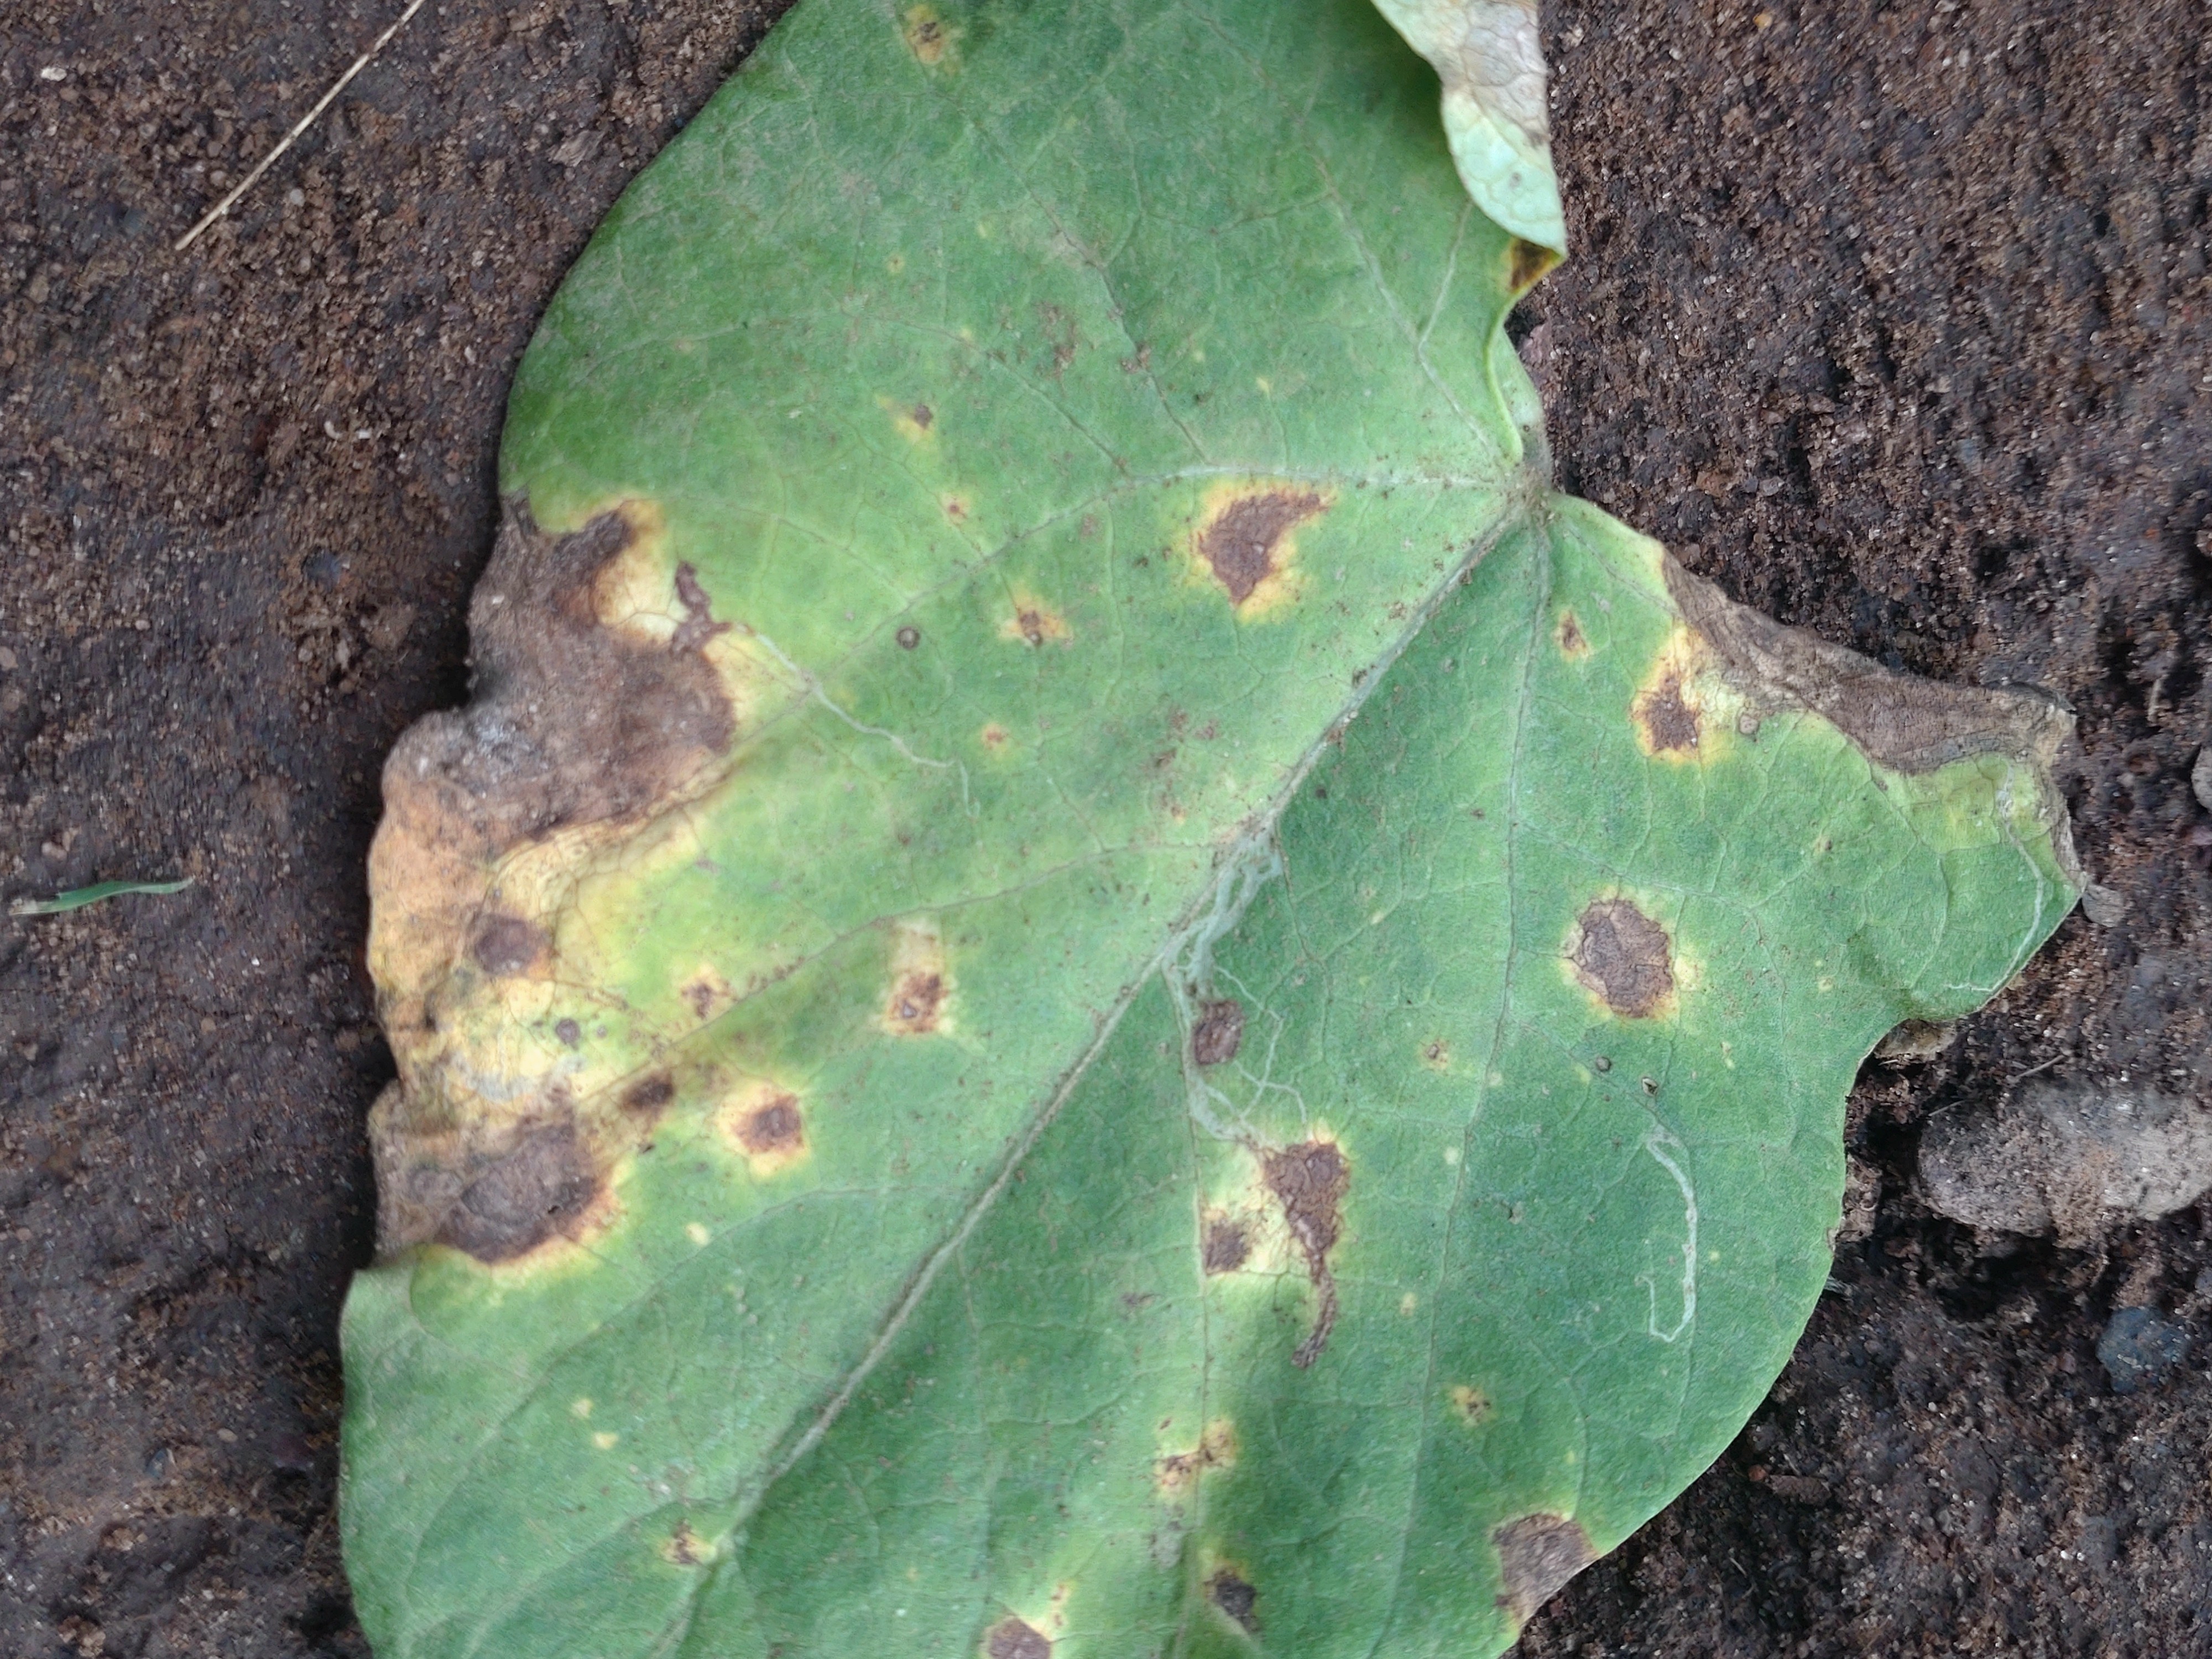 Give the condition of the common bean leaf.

rust
